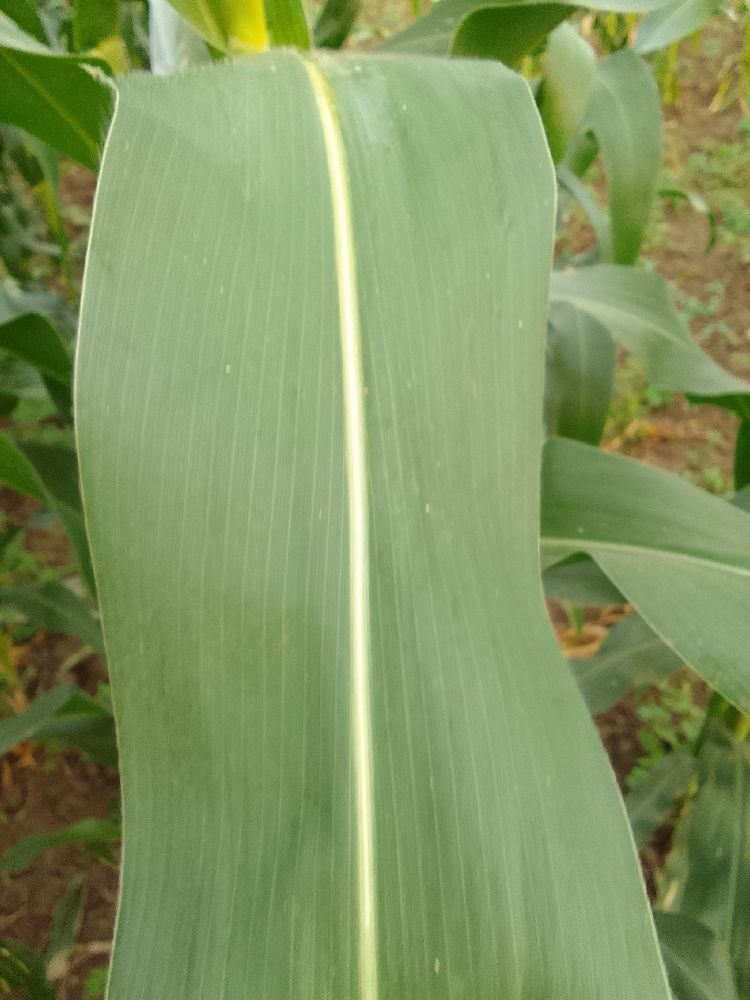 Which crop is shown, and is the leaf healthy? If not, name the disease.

maize, healthy
